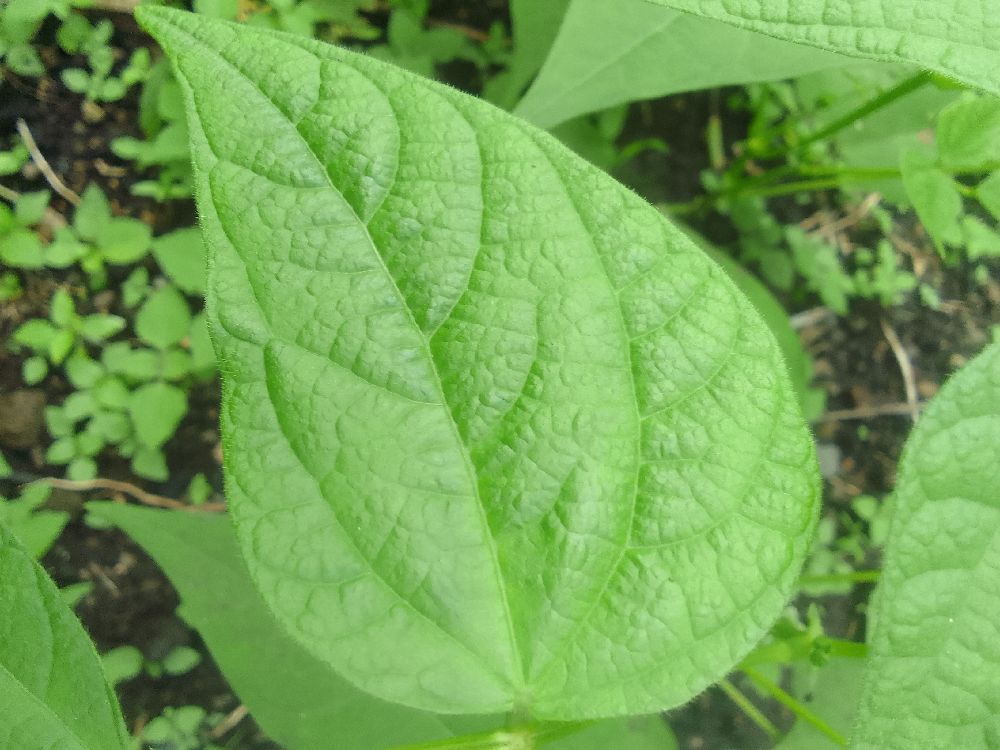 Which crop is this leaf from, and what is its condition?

common bean, healthy
